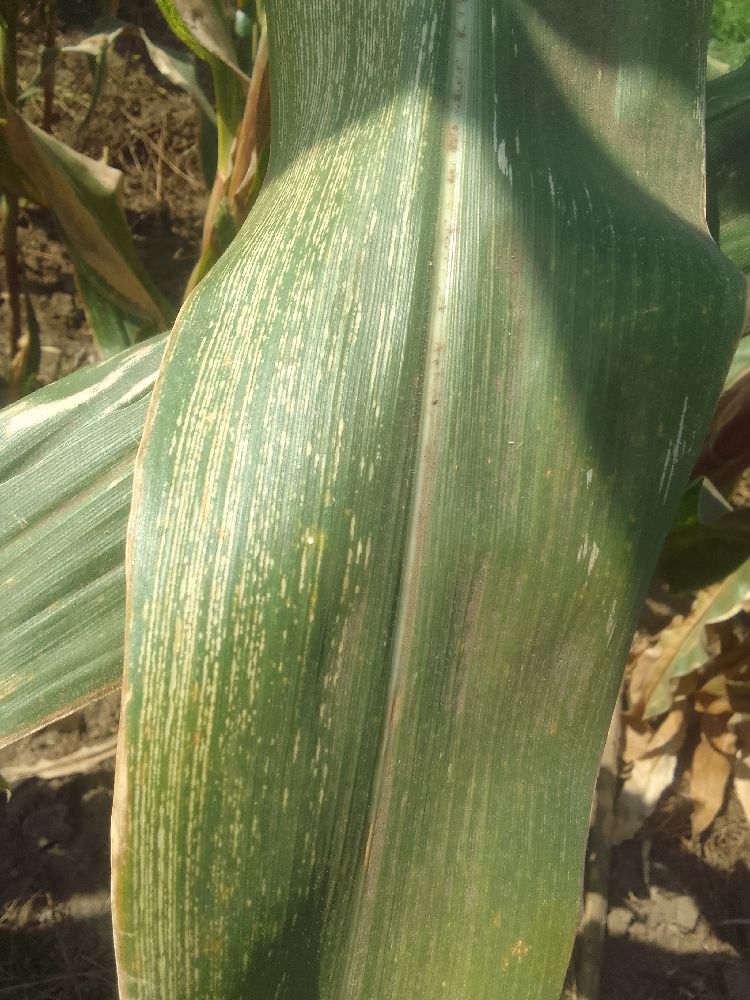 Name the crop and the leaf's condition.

maize, maize streak virus
